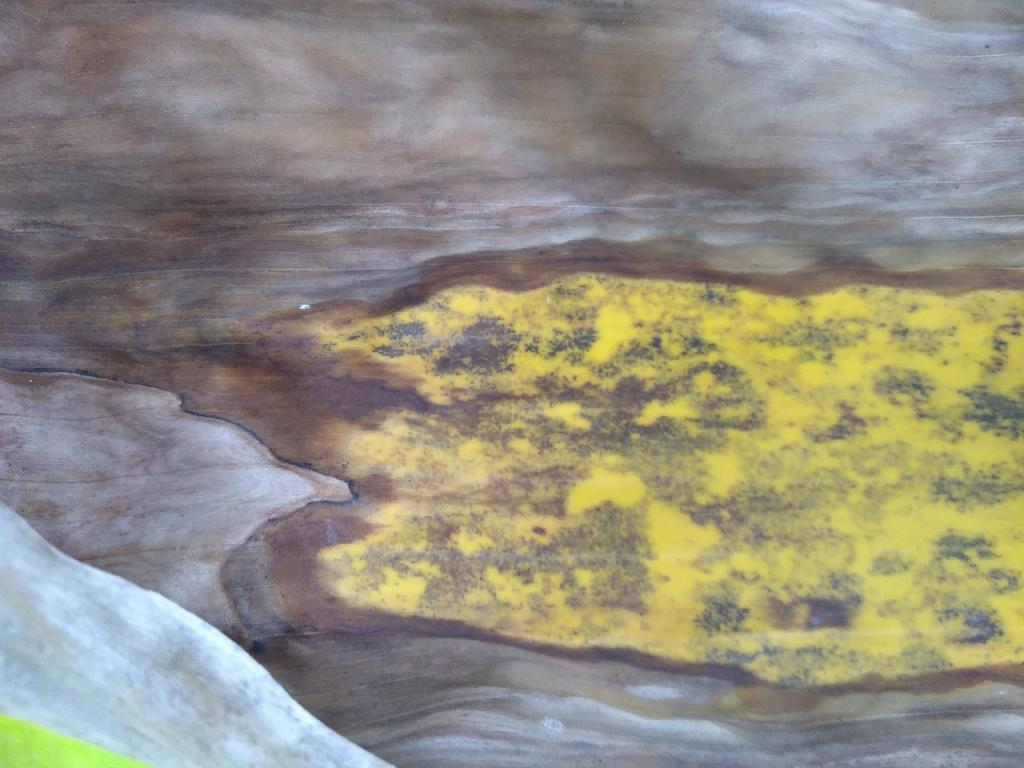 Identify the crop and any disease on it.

banana, black sigatoka
